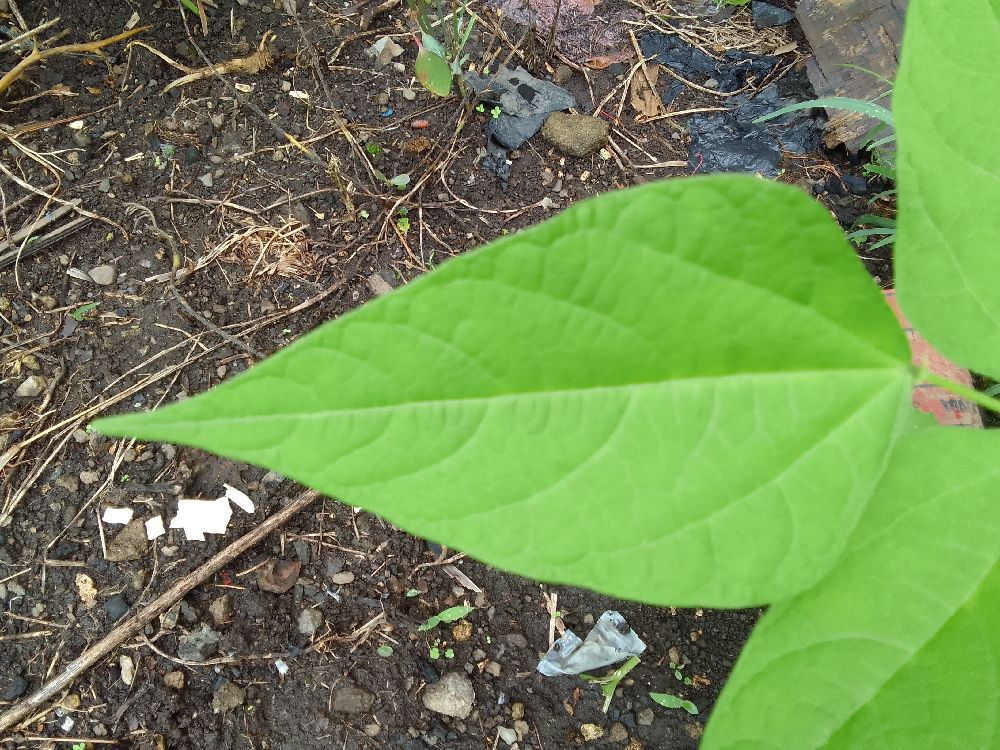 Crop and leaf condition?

common bean, healthy
